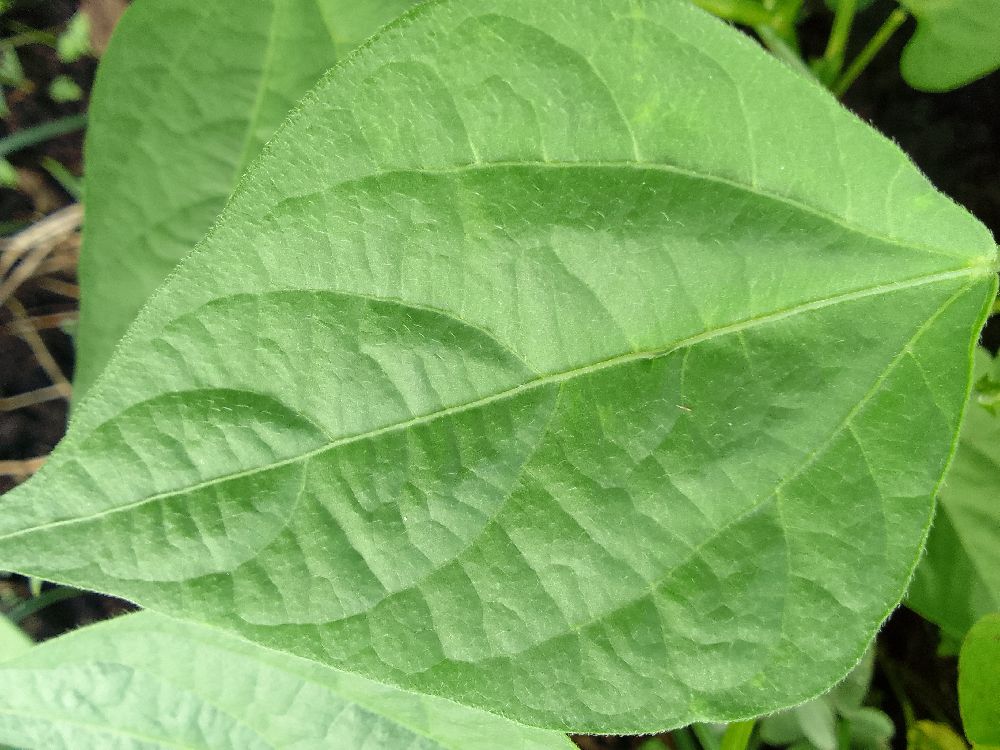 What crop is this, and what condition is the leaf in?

common bean, healthy
